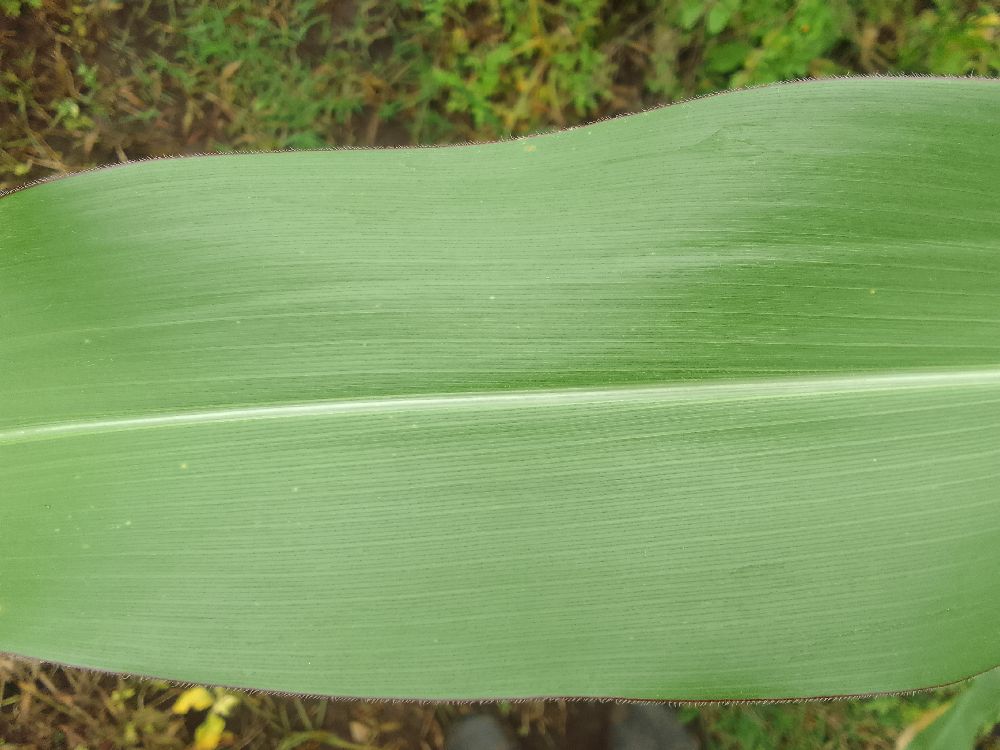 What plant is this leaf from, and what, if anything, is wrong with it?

maize, healthy
